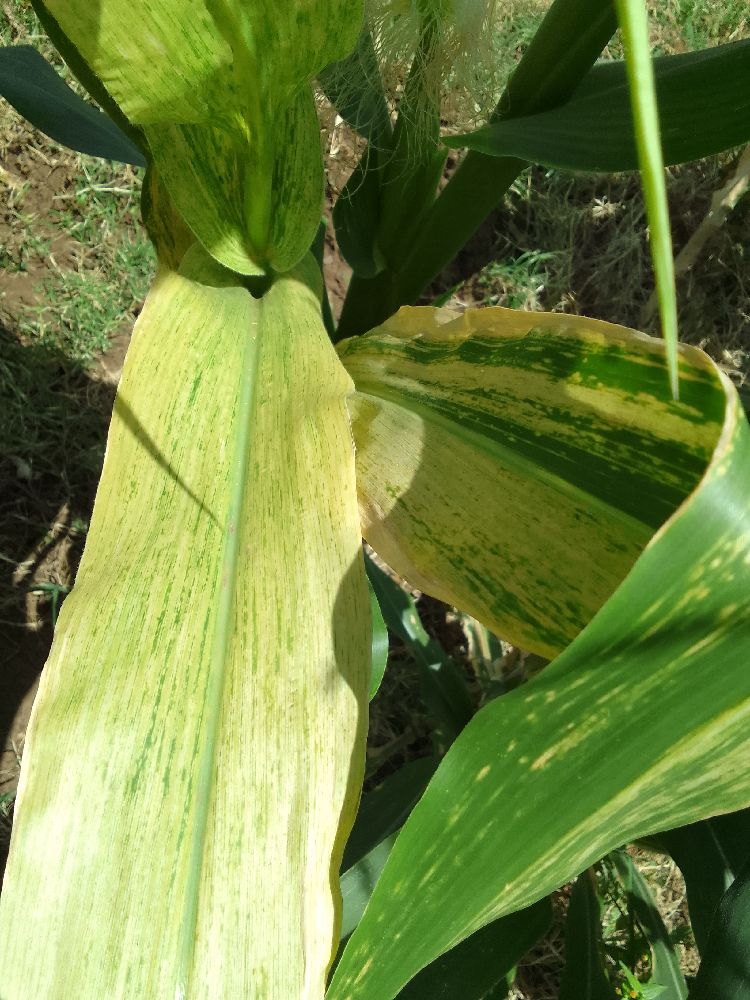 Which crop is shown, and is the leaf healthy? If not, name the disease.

maize, maize lethal necrosis
